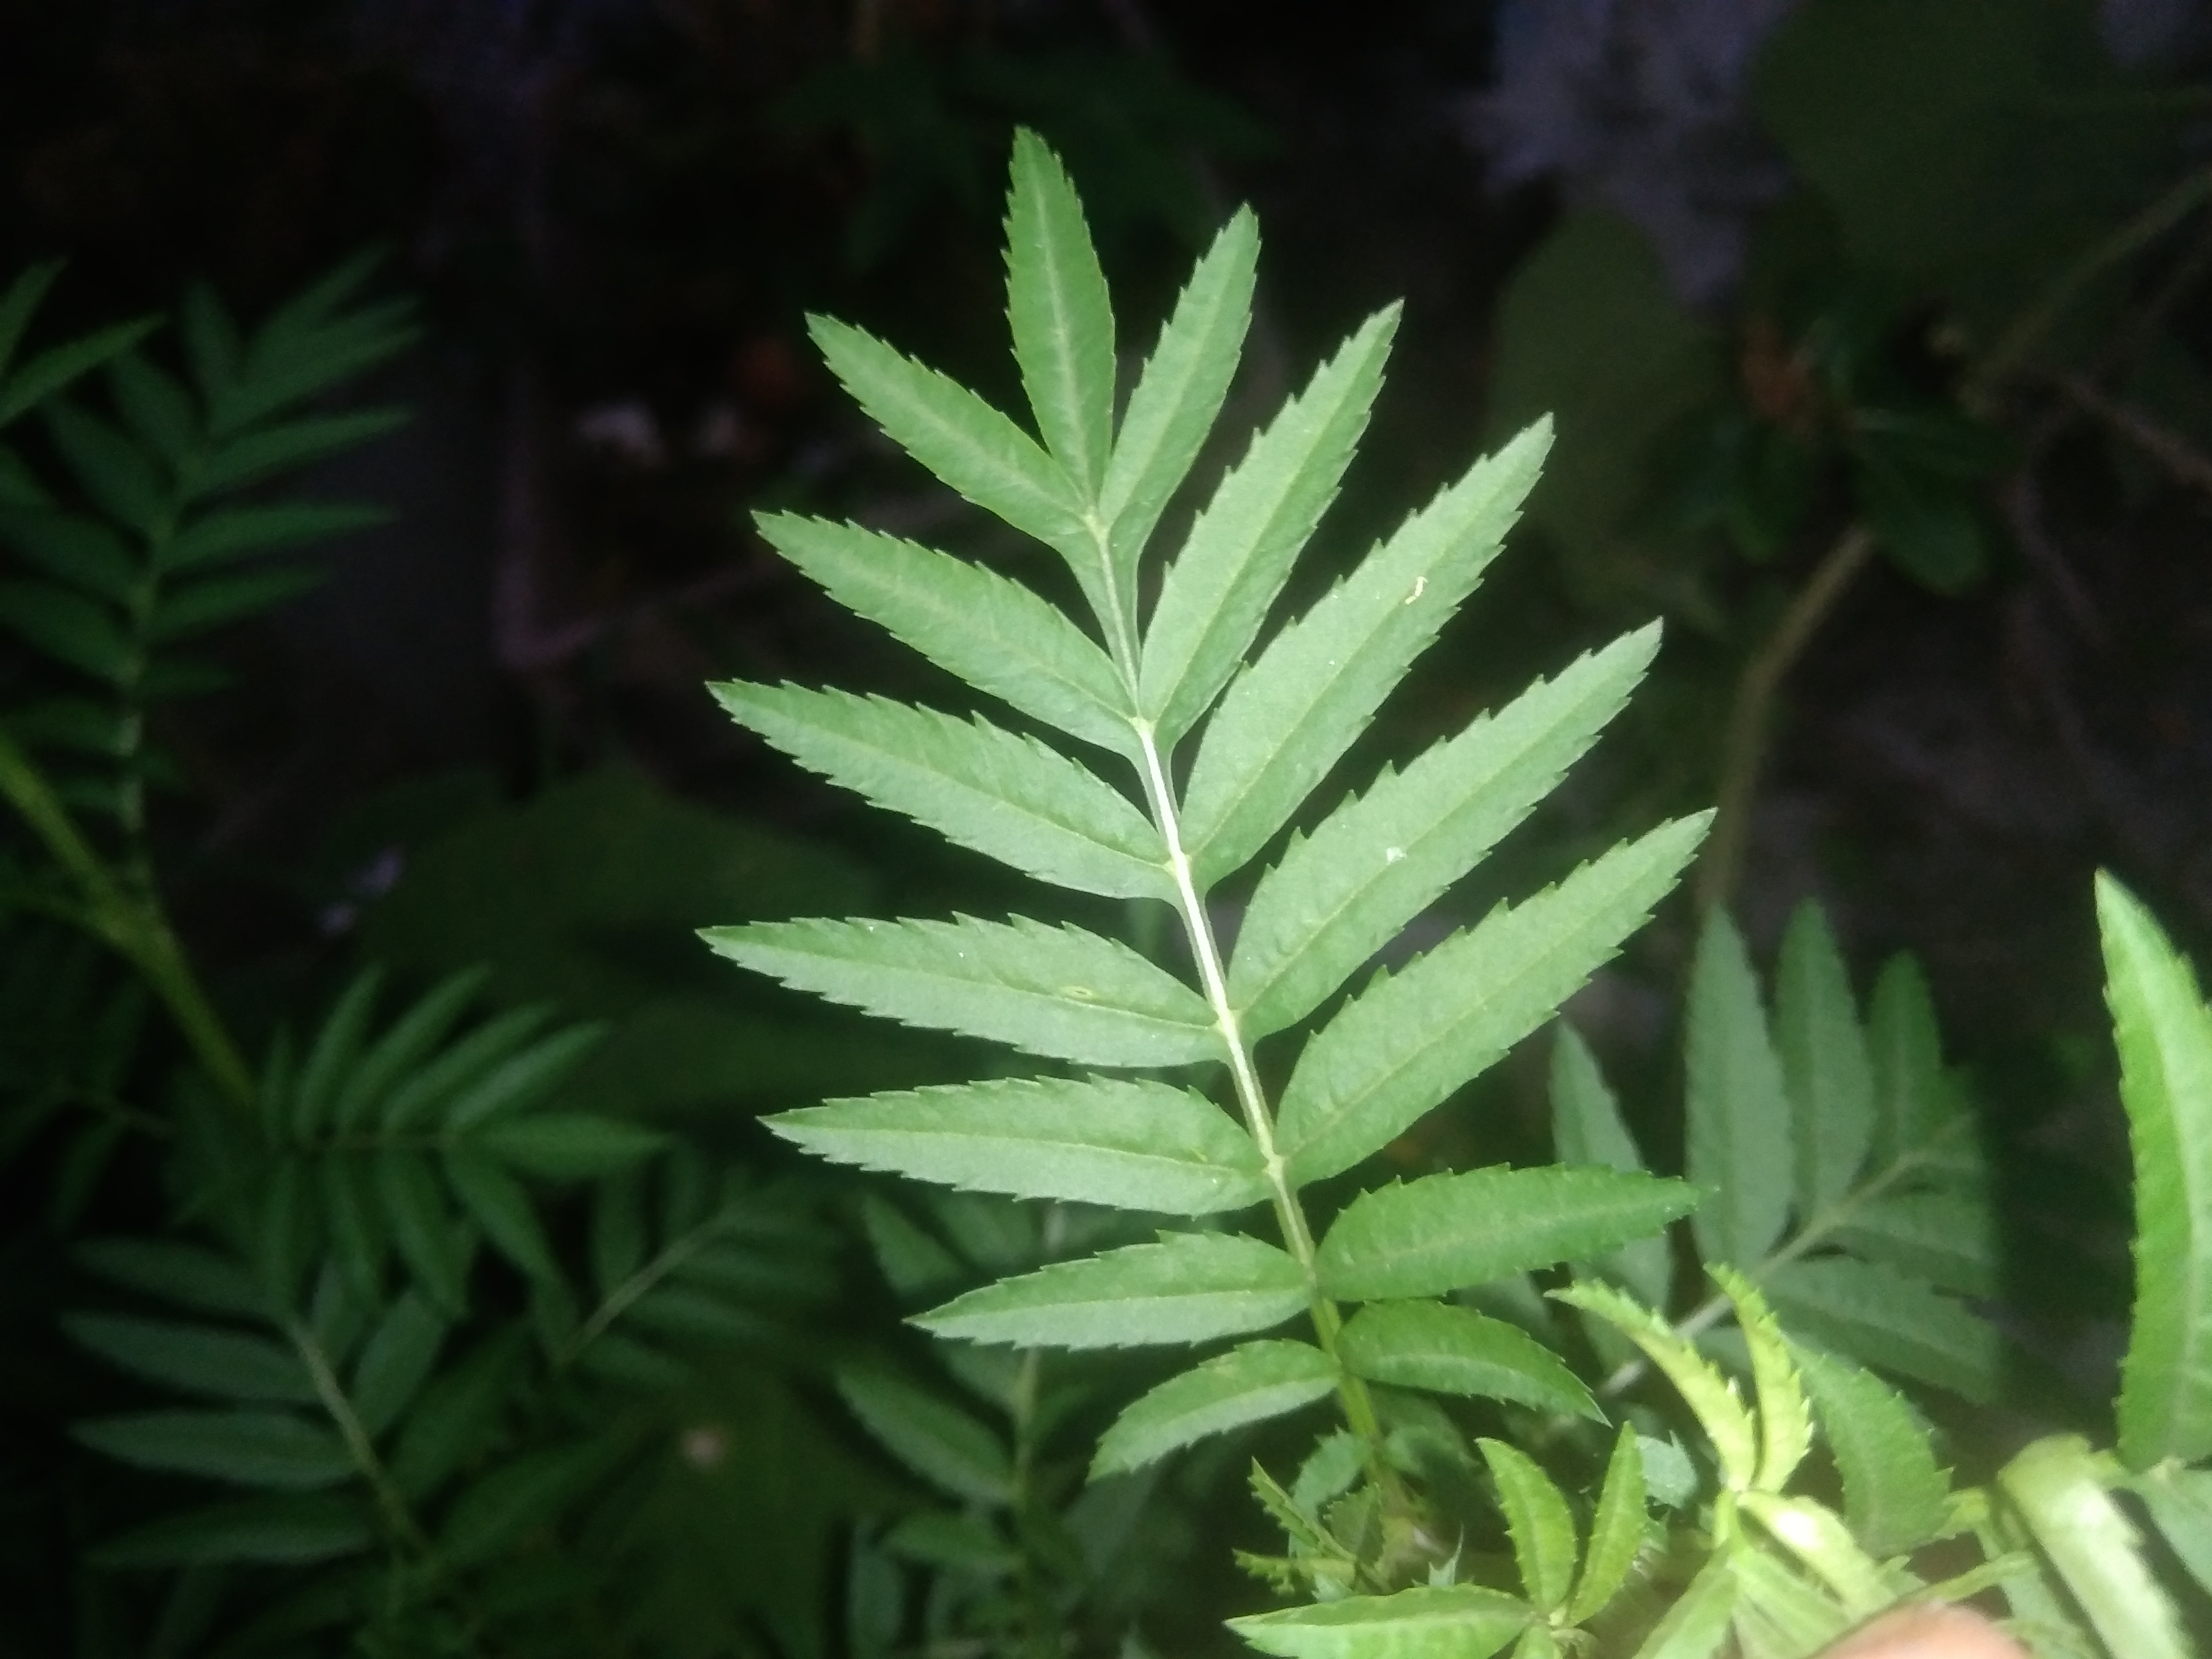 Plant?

marigold
